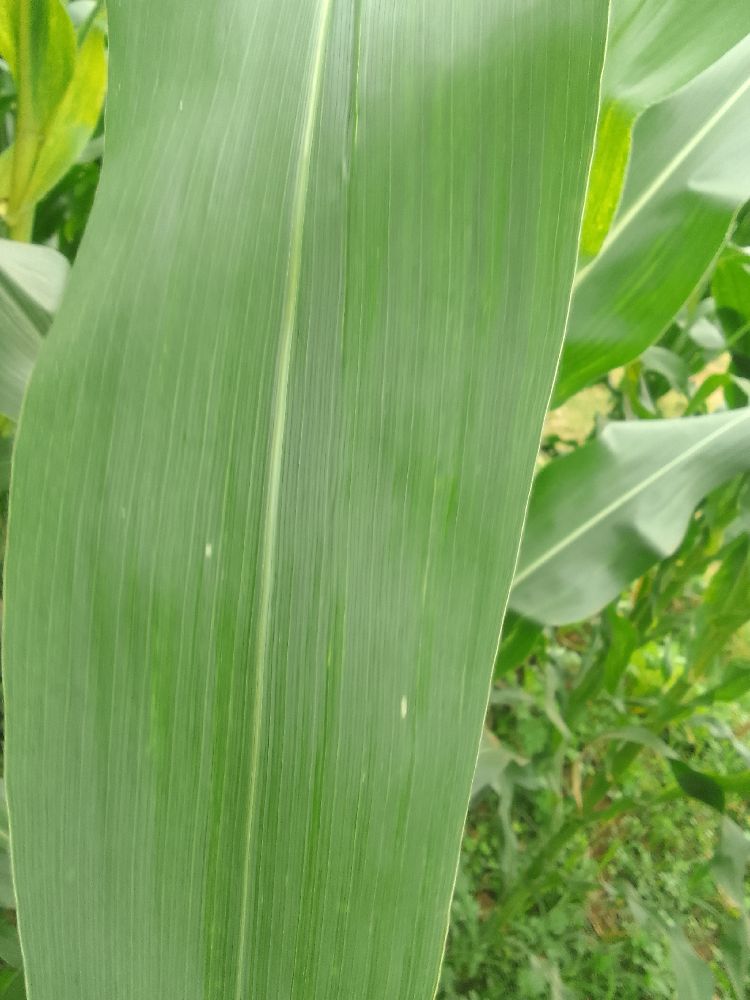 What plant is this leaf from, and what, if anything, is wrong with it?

maize, healthy
